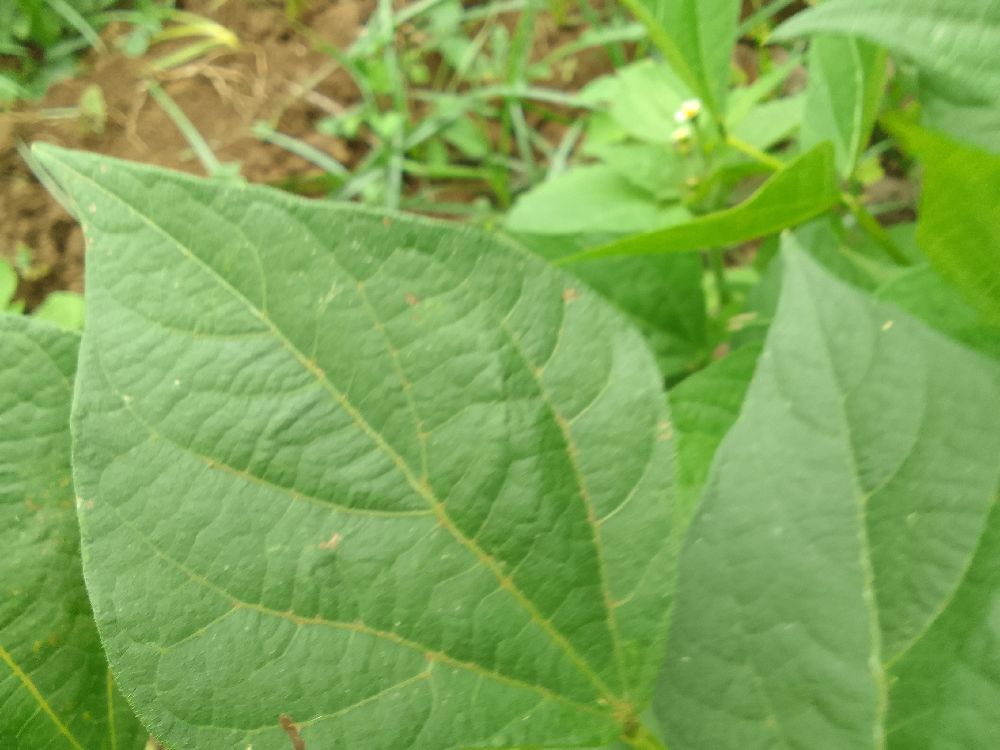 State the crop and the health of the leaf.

common bean, healthy
